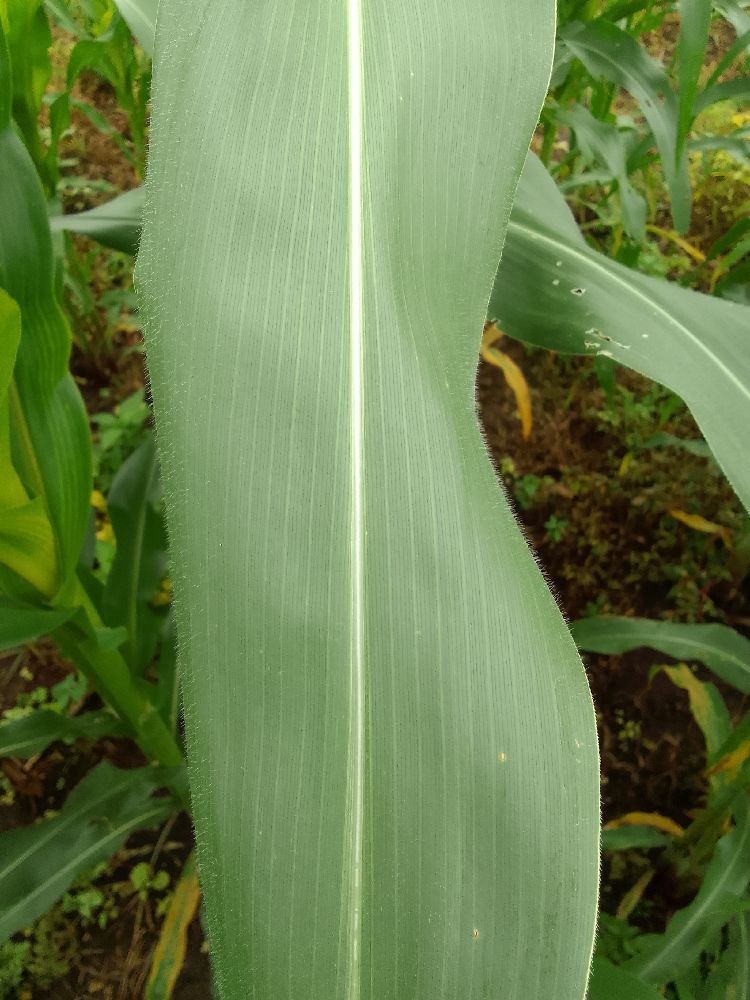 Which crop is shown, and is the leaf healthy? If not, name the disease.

maize, healthy
